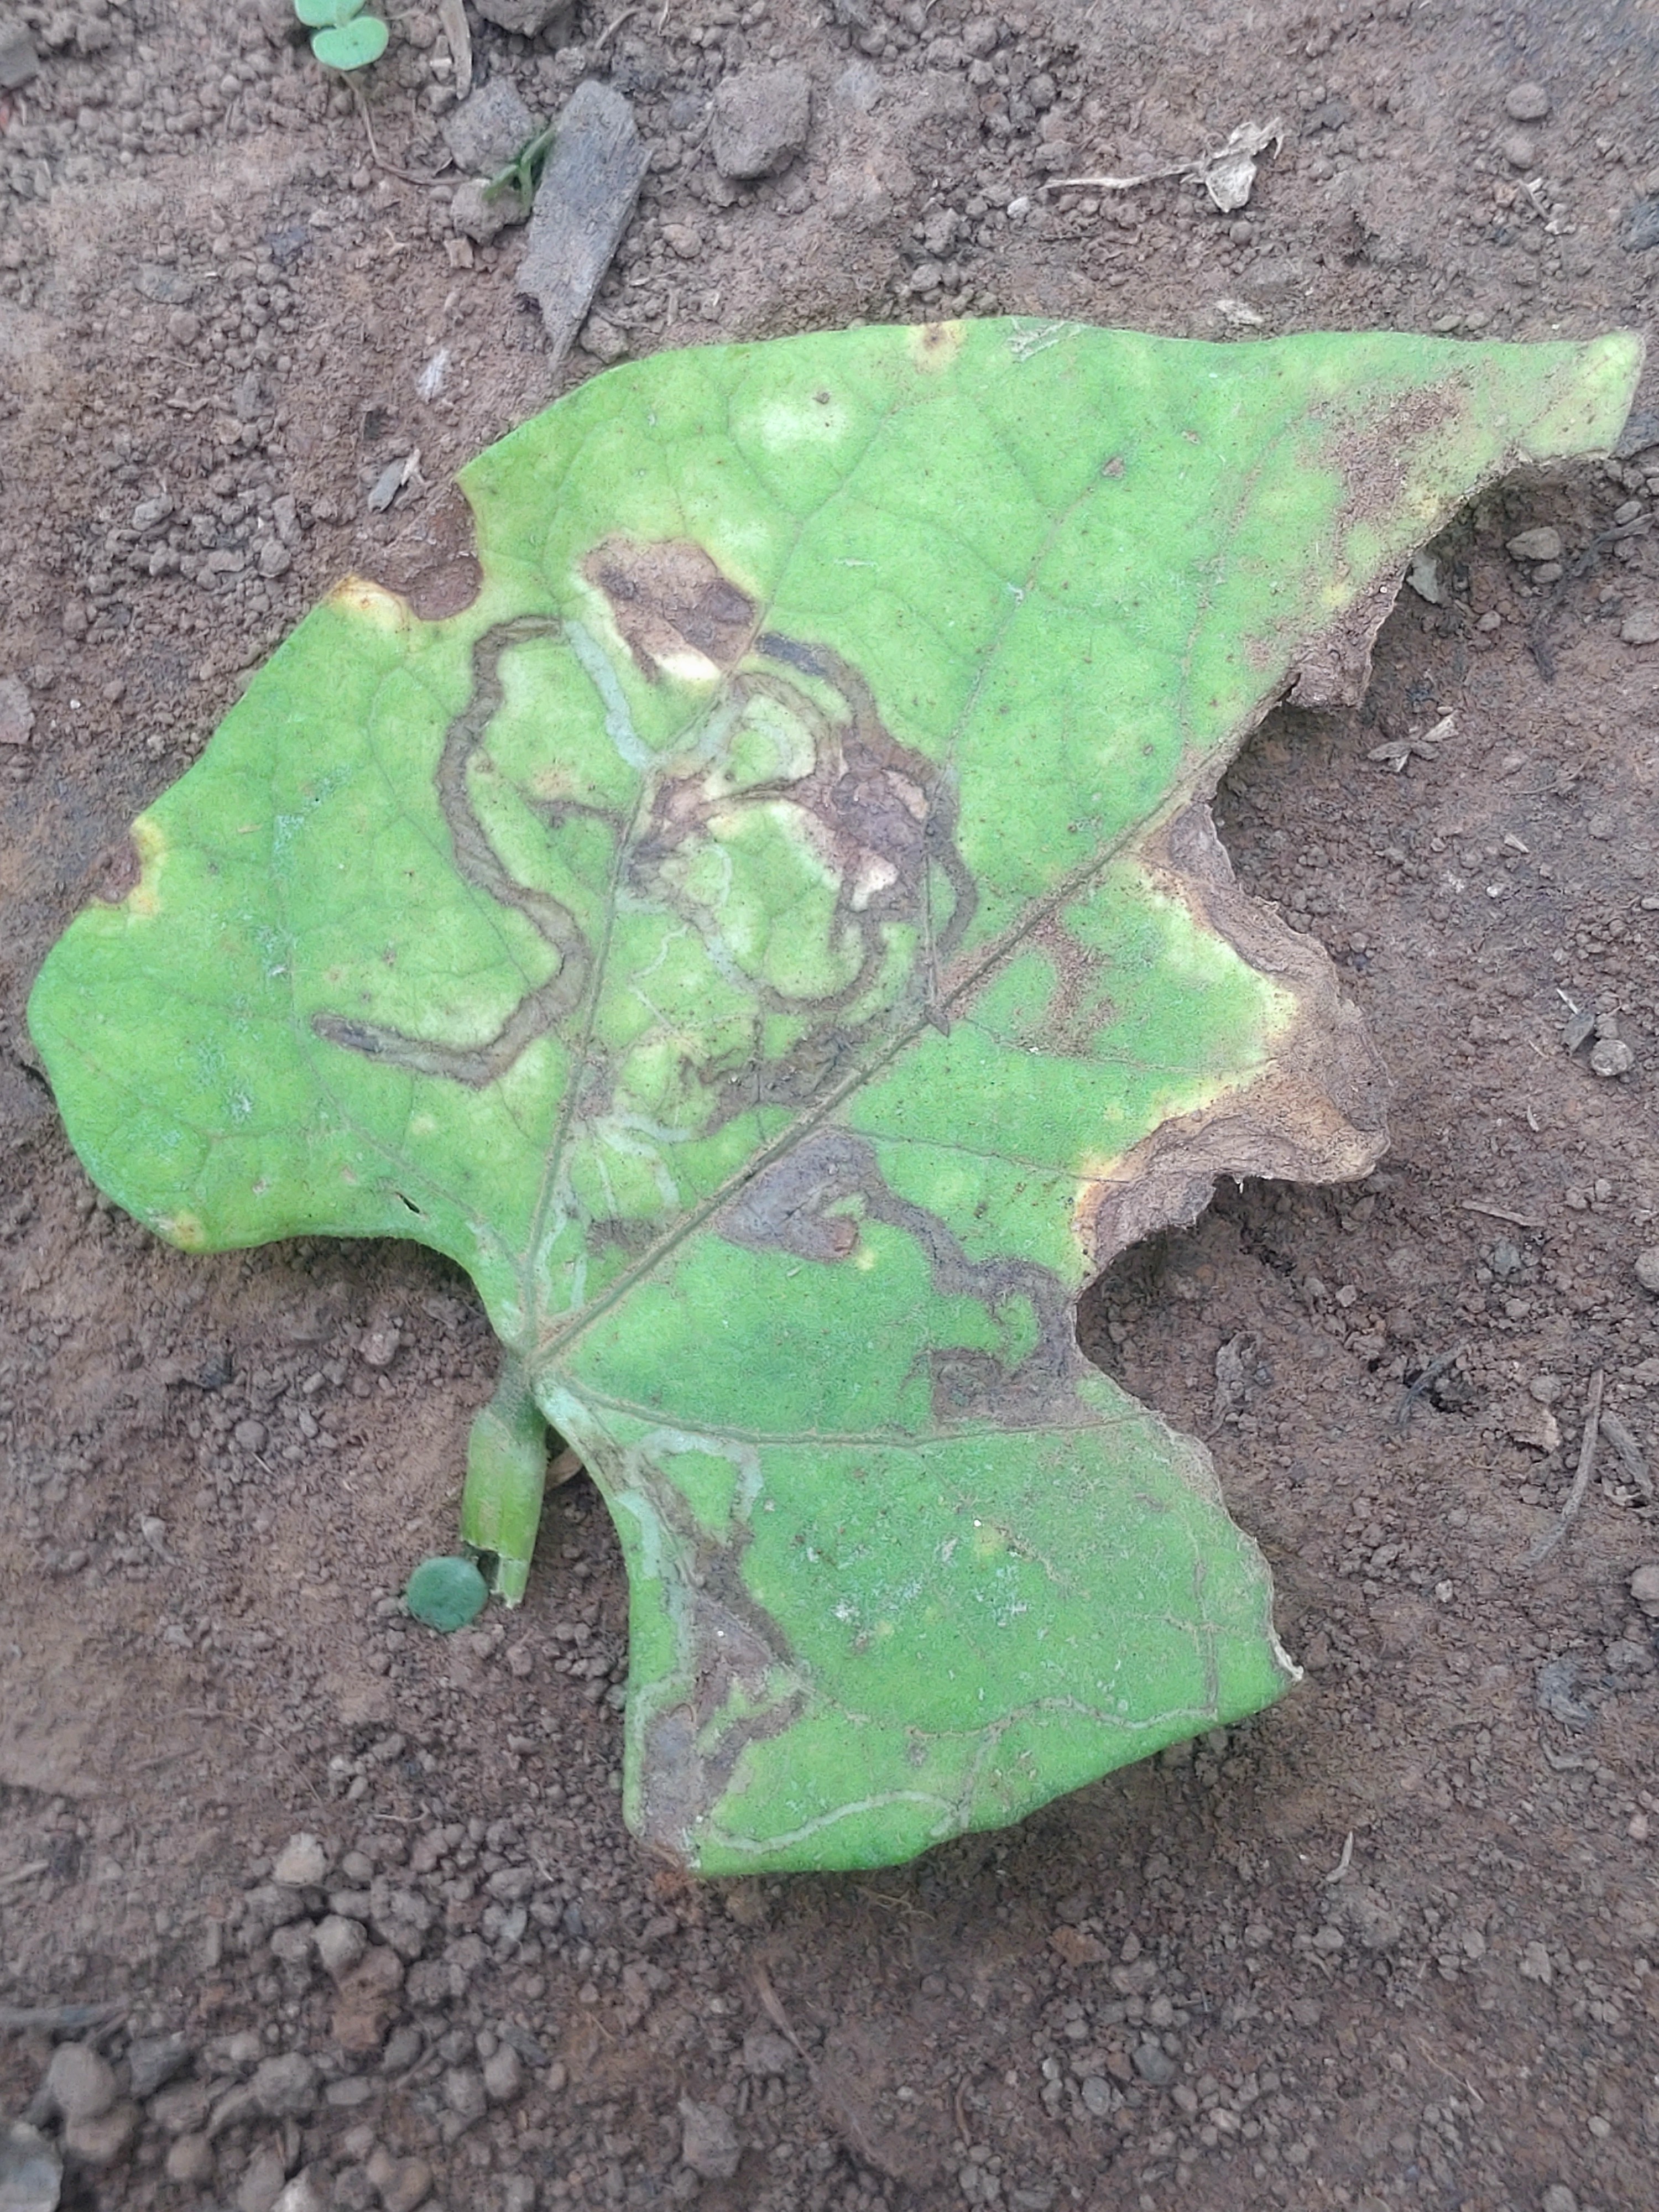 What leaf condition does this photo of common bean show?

anthracnose
